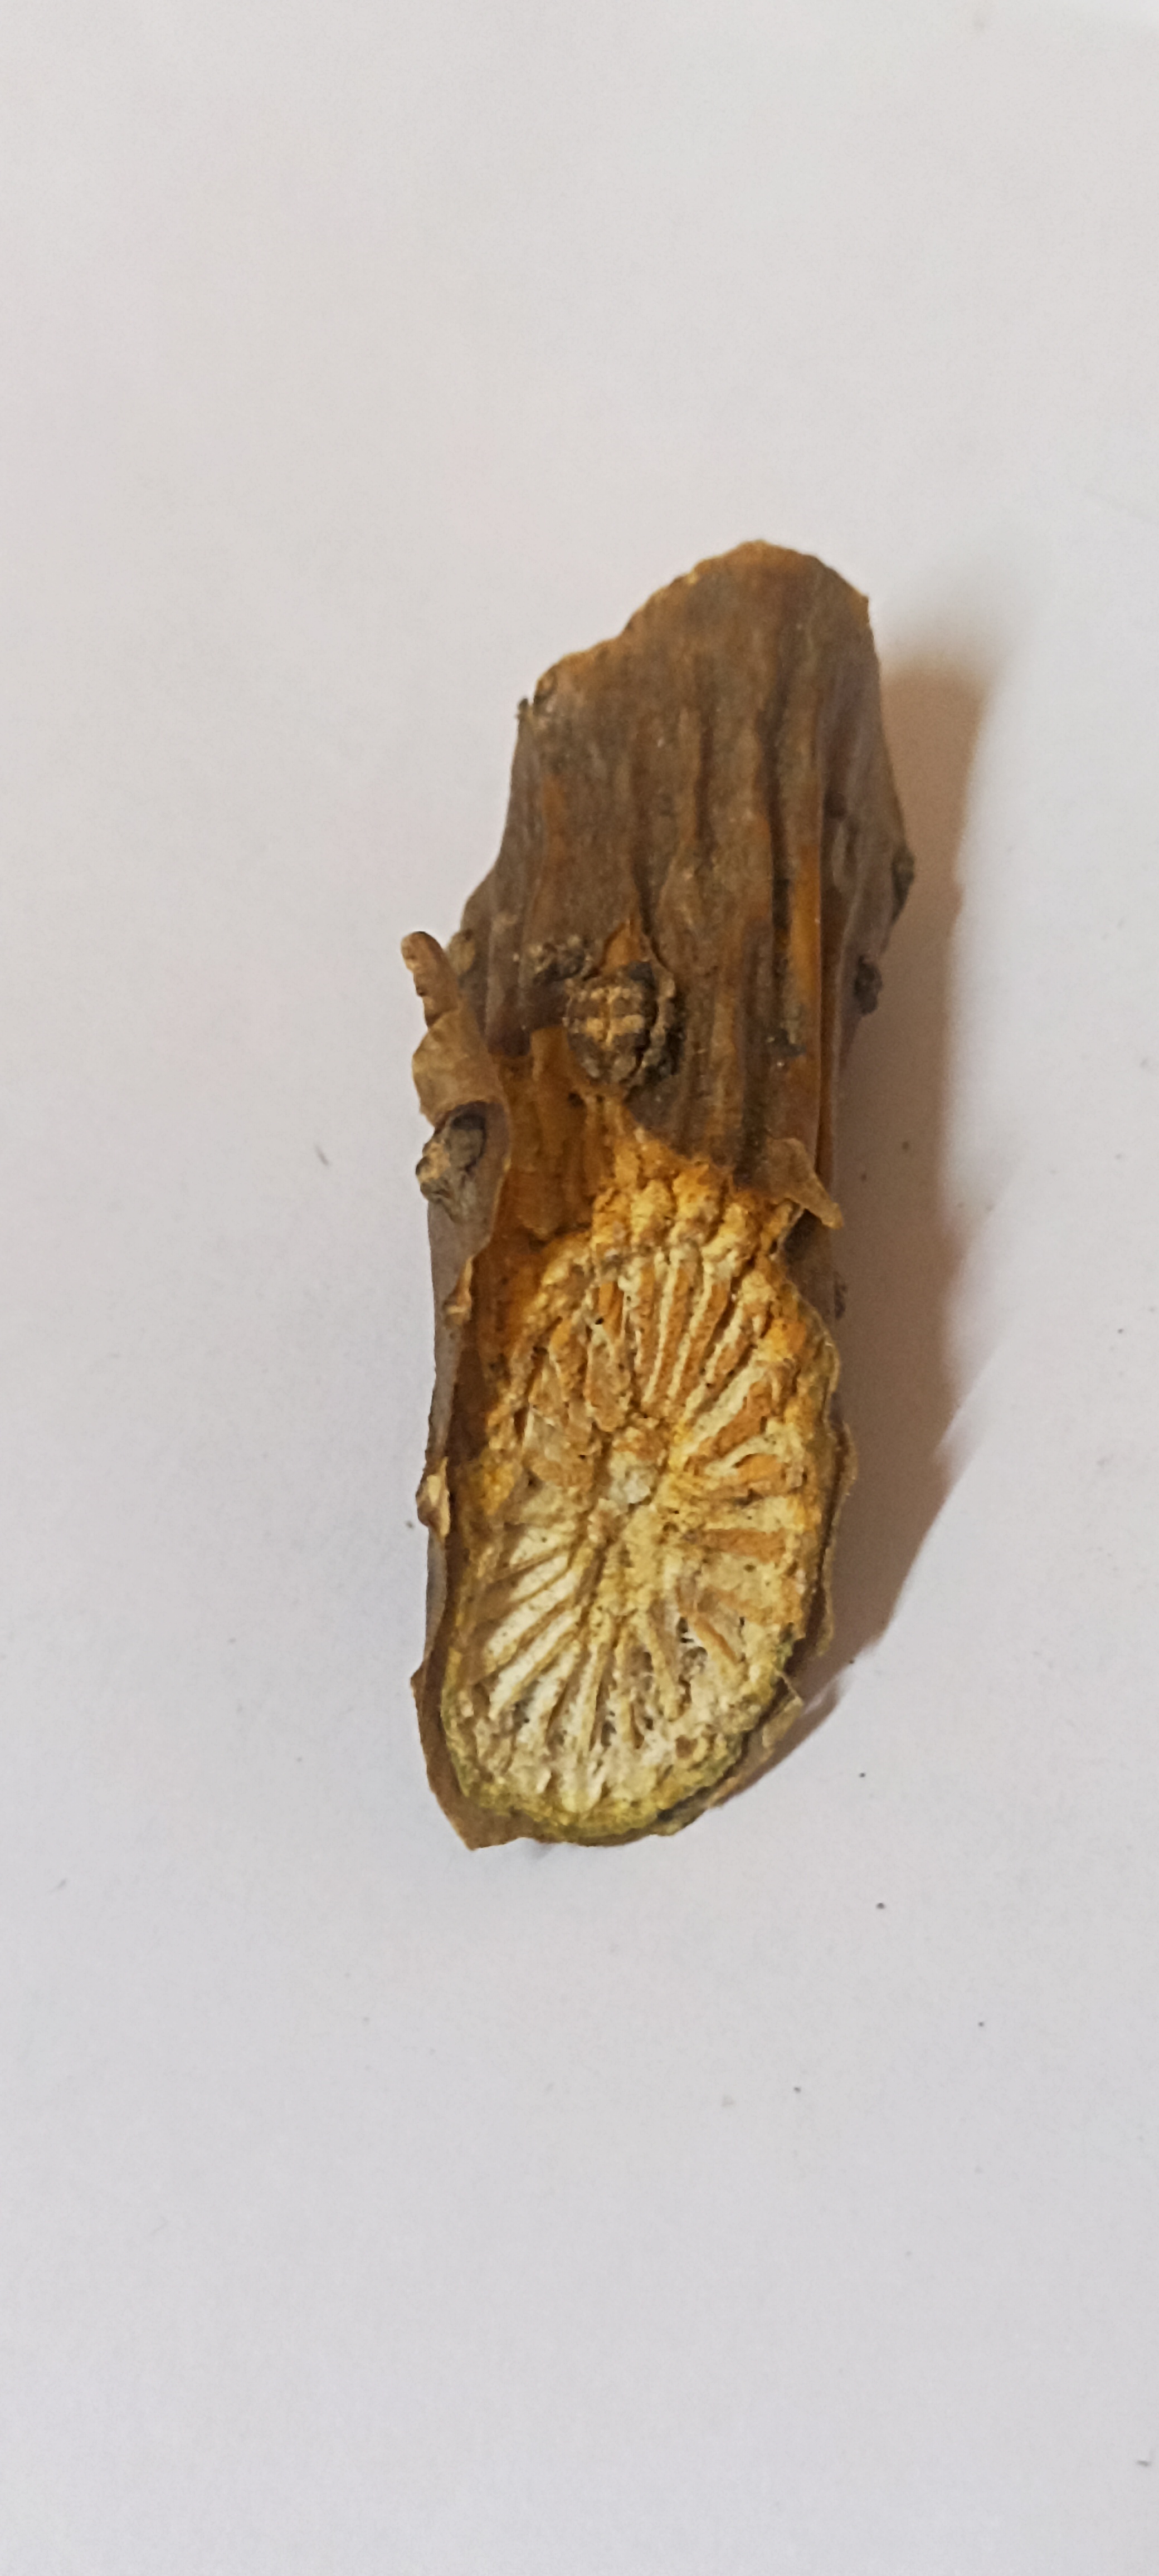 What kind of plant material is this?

gulvel
